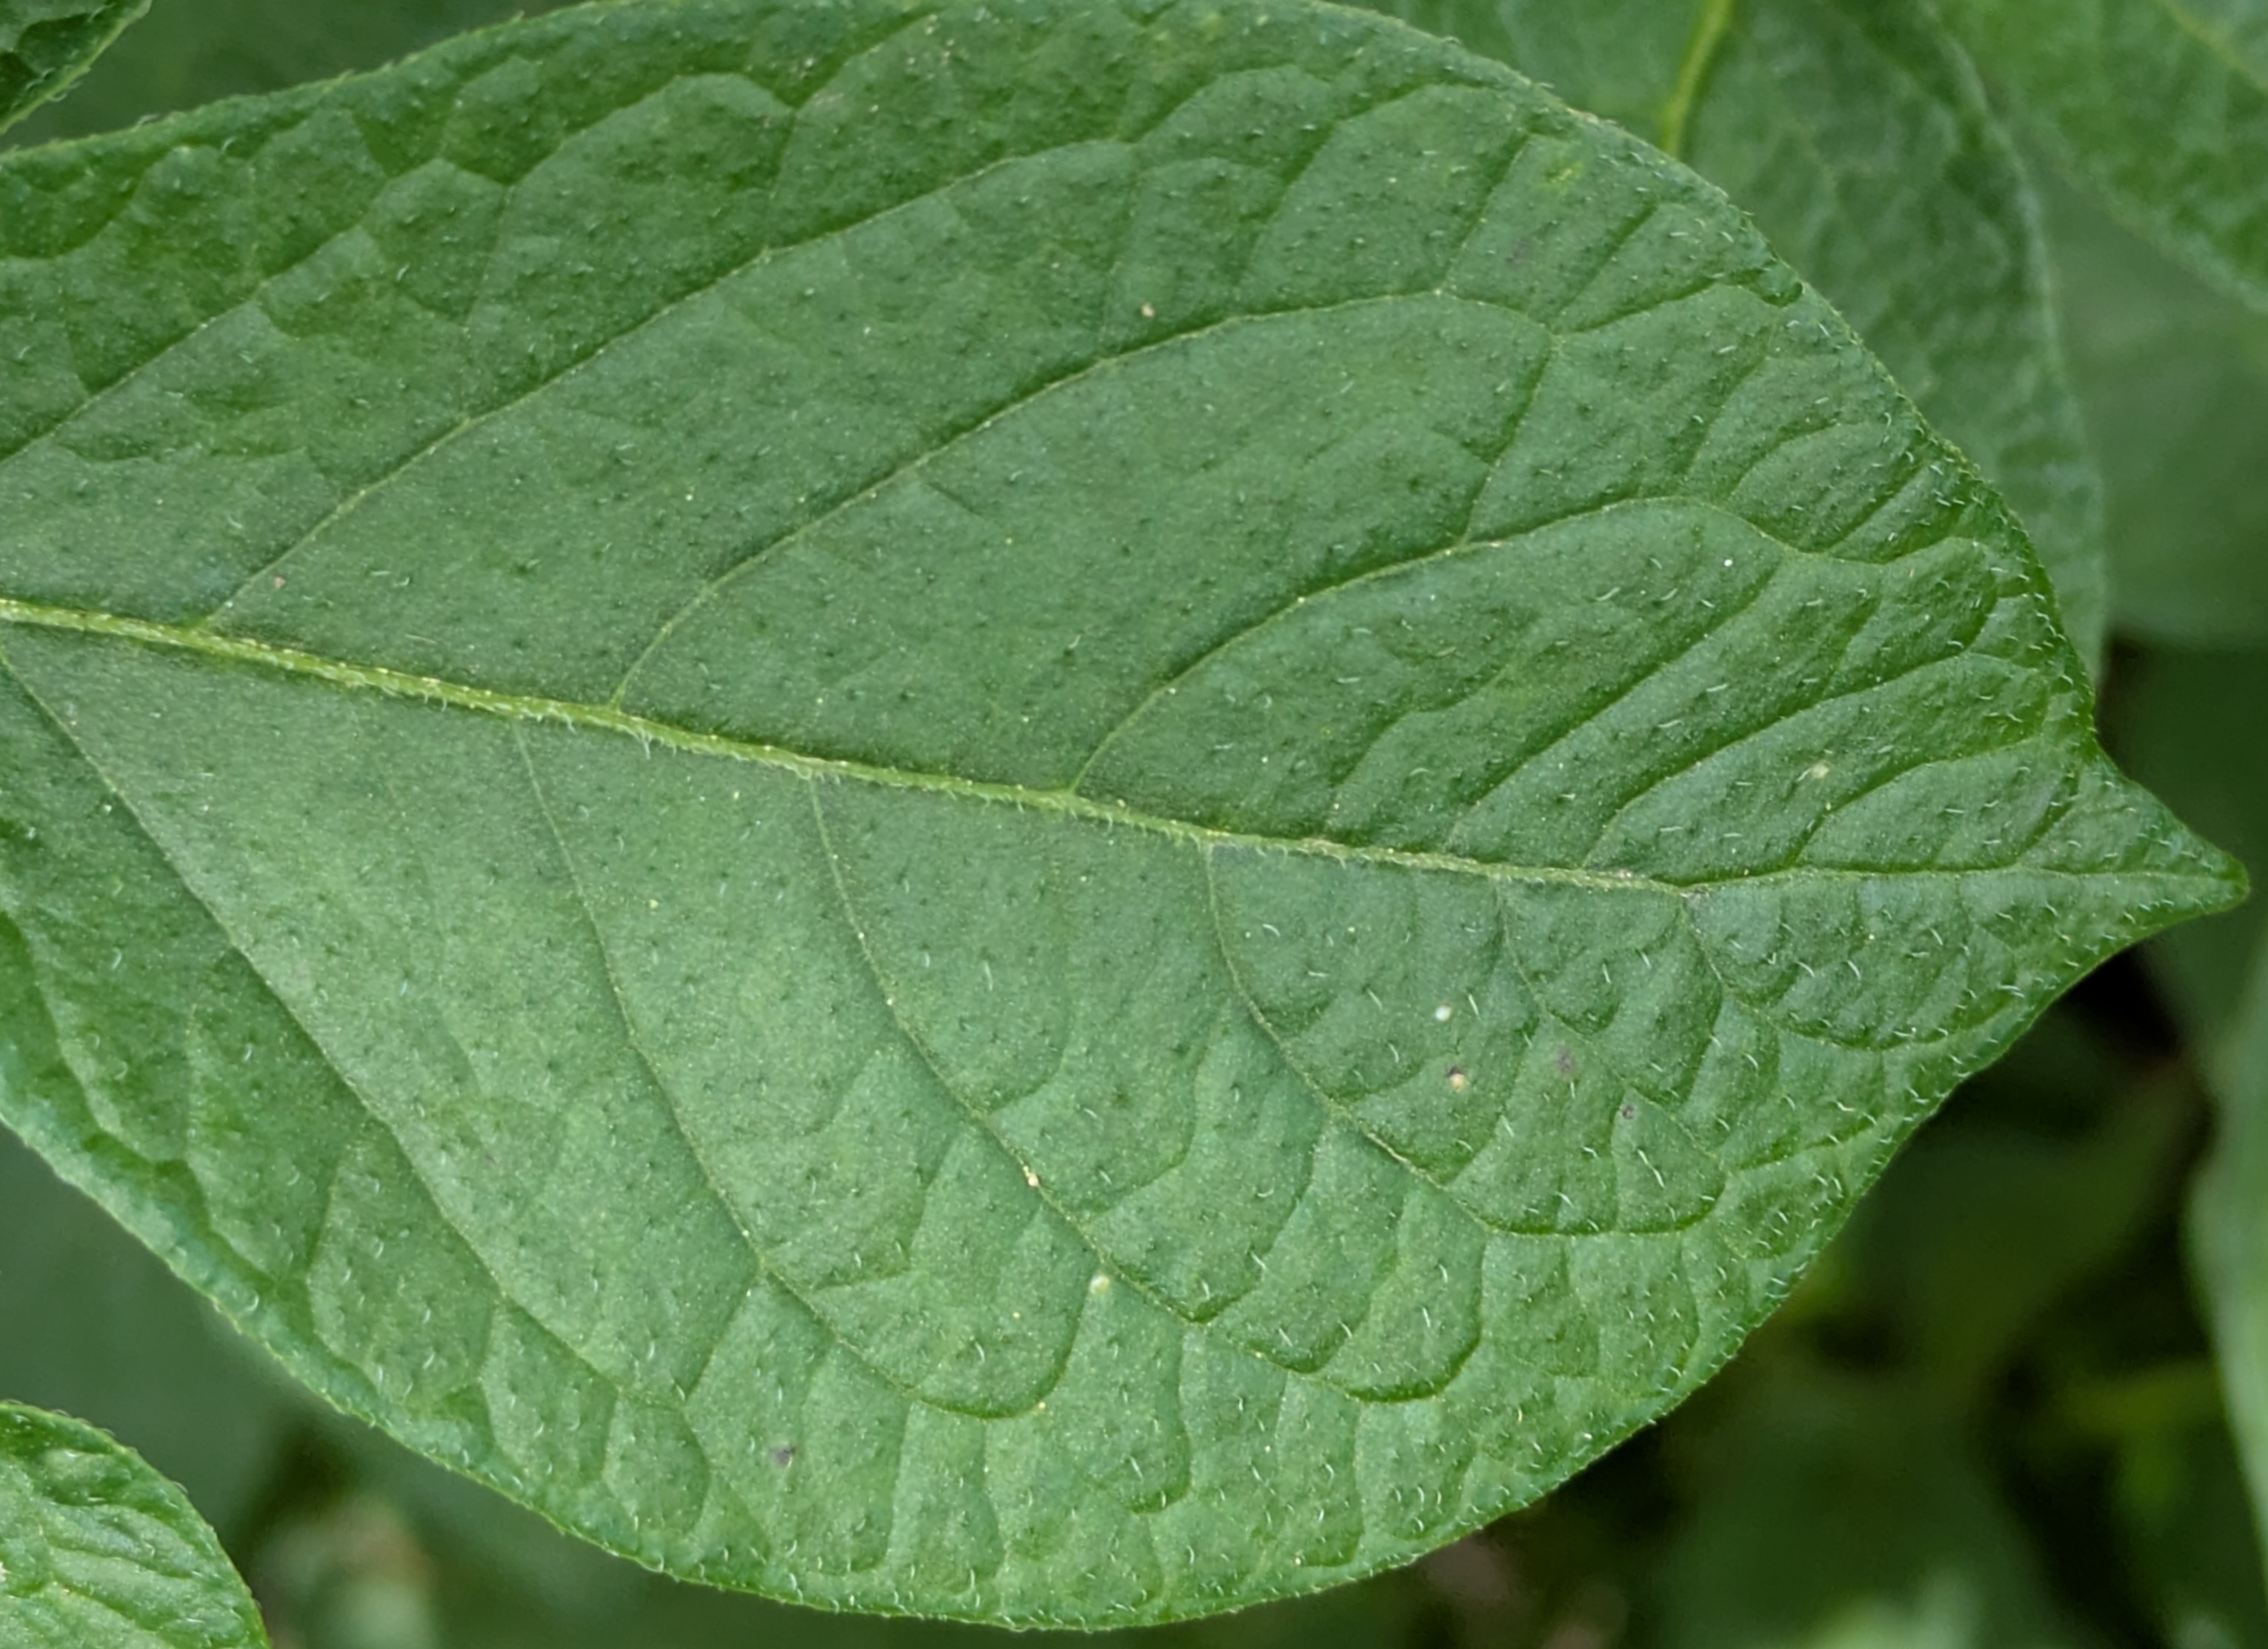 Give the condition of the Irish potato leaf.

healthy
